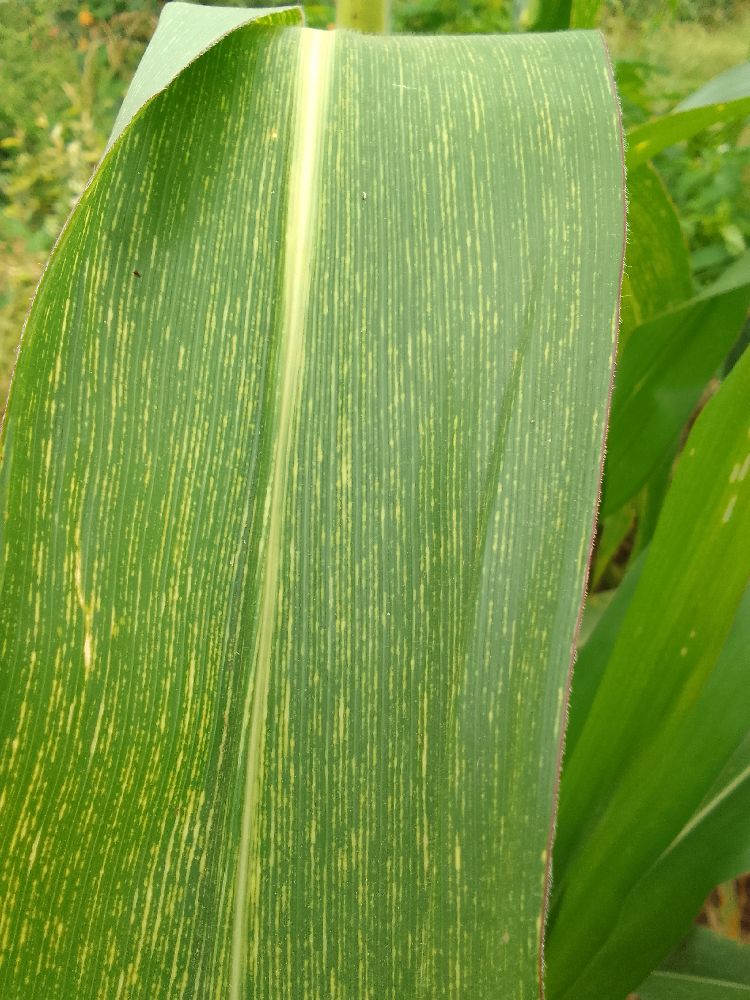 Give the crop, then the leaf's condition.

maize, maize streak virus
